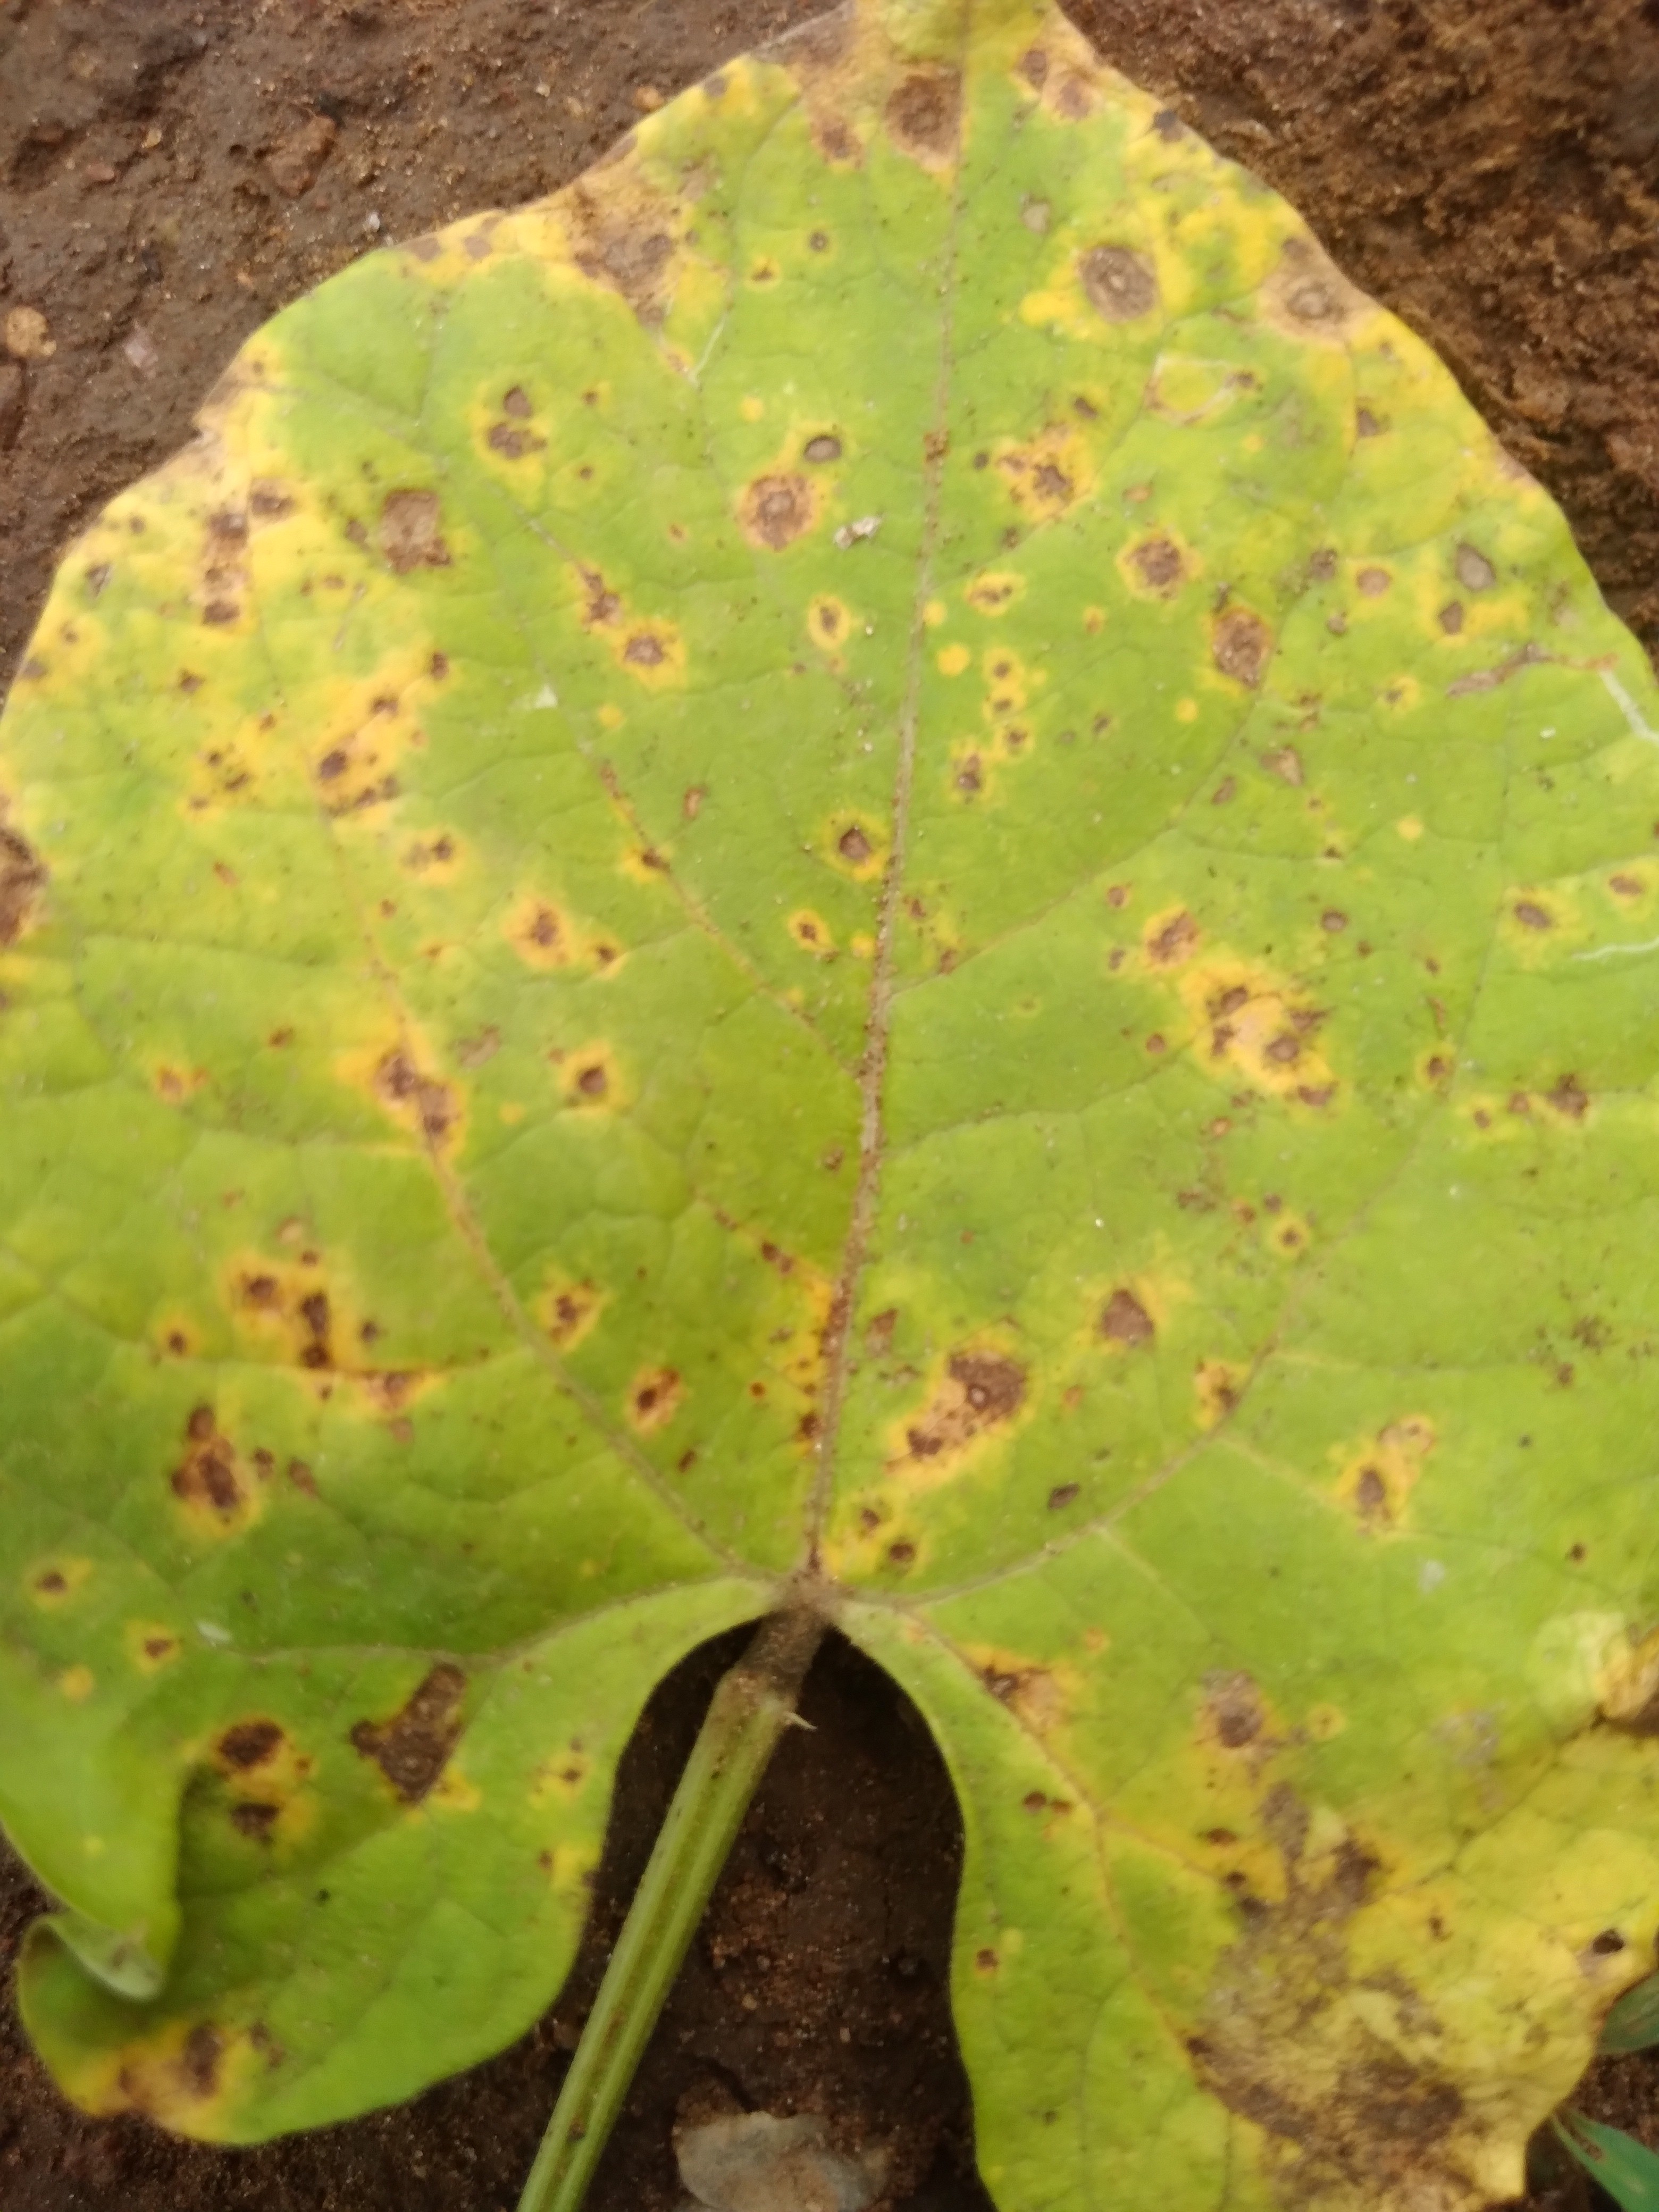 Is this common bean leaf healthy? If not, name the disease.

rust
